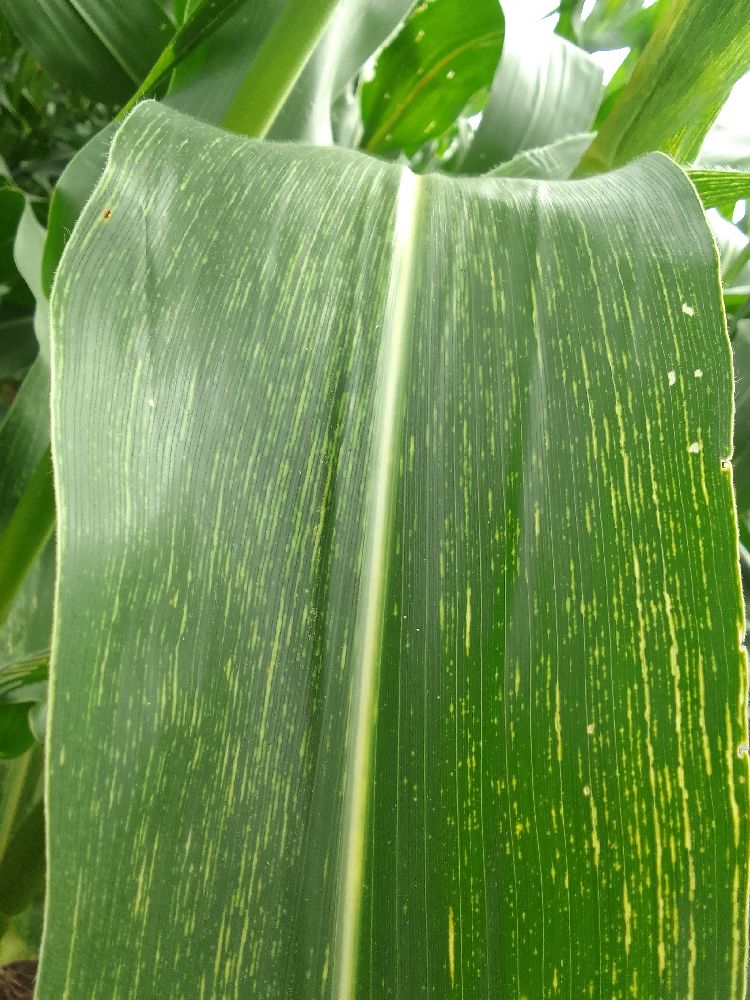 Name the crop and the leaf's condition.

maize, maize streak virus
